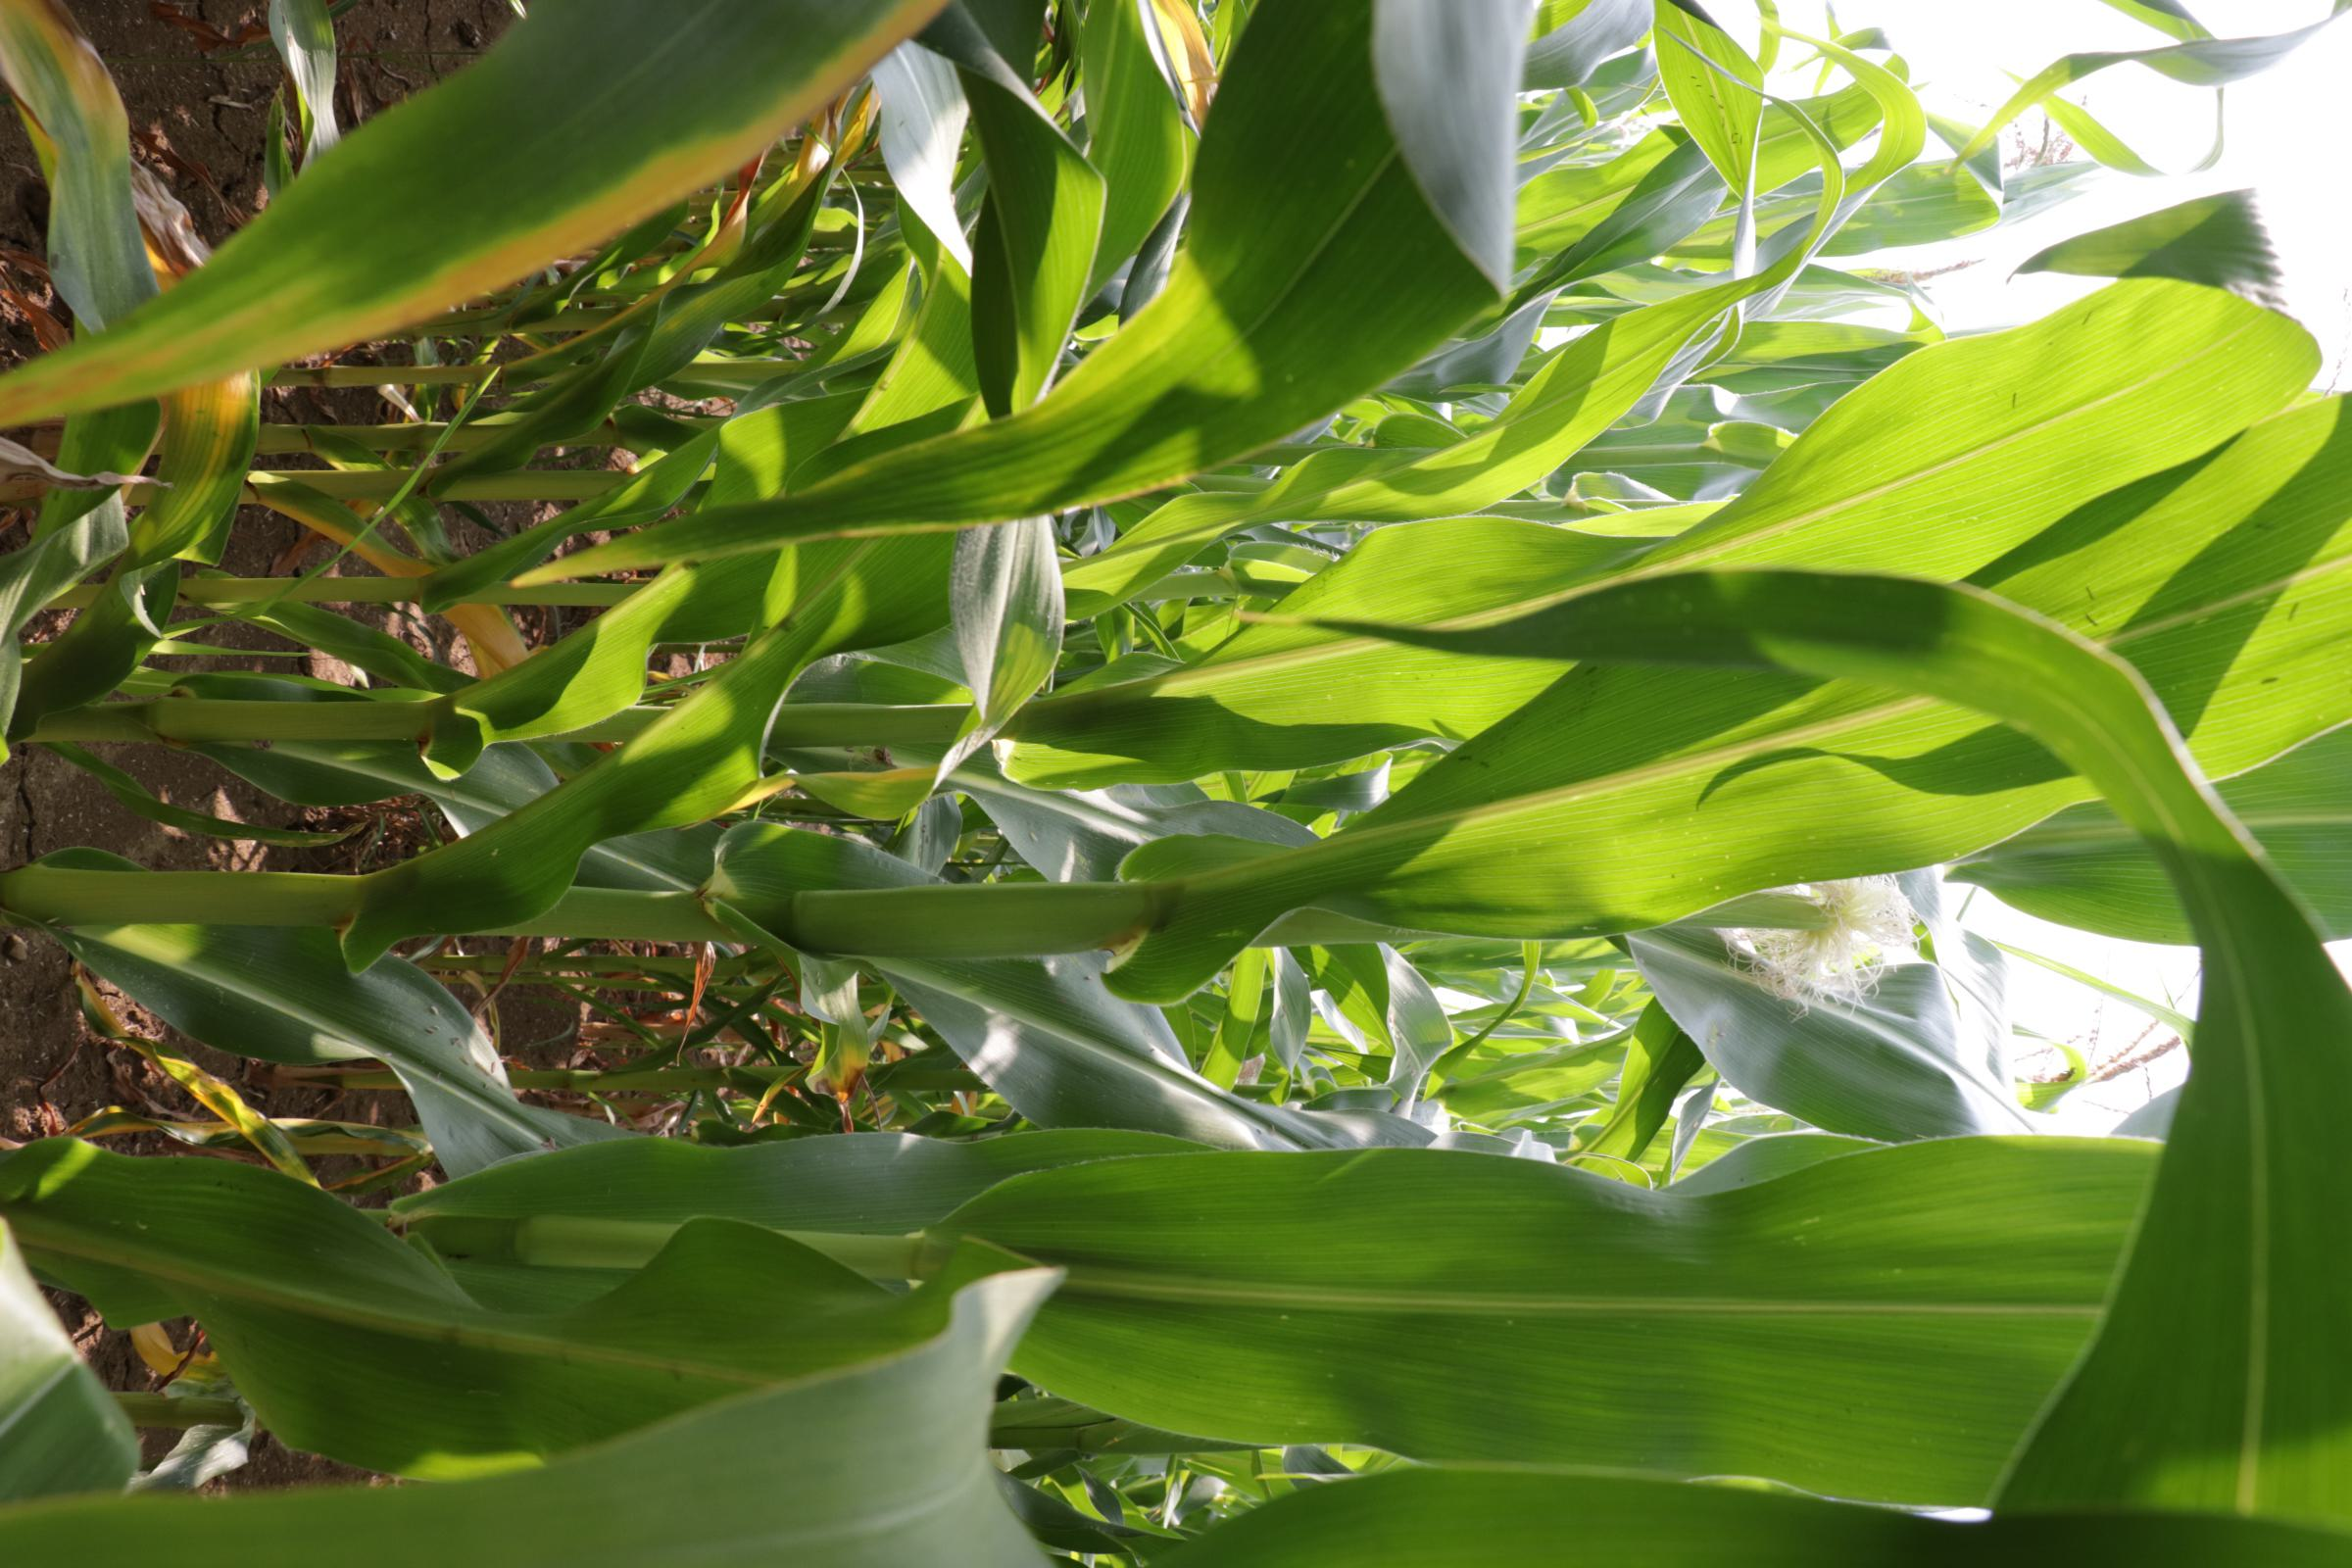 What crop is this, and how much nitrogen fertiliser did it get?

maize, no added nitrogen
